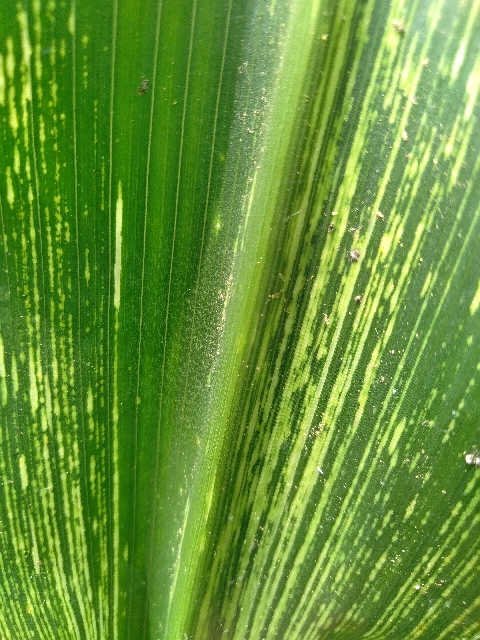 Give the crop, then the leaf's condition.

maize, maize streak virus
